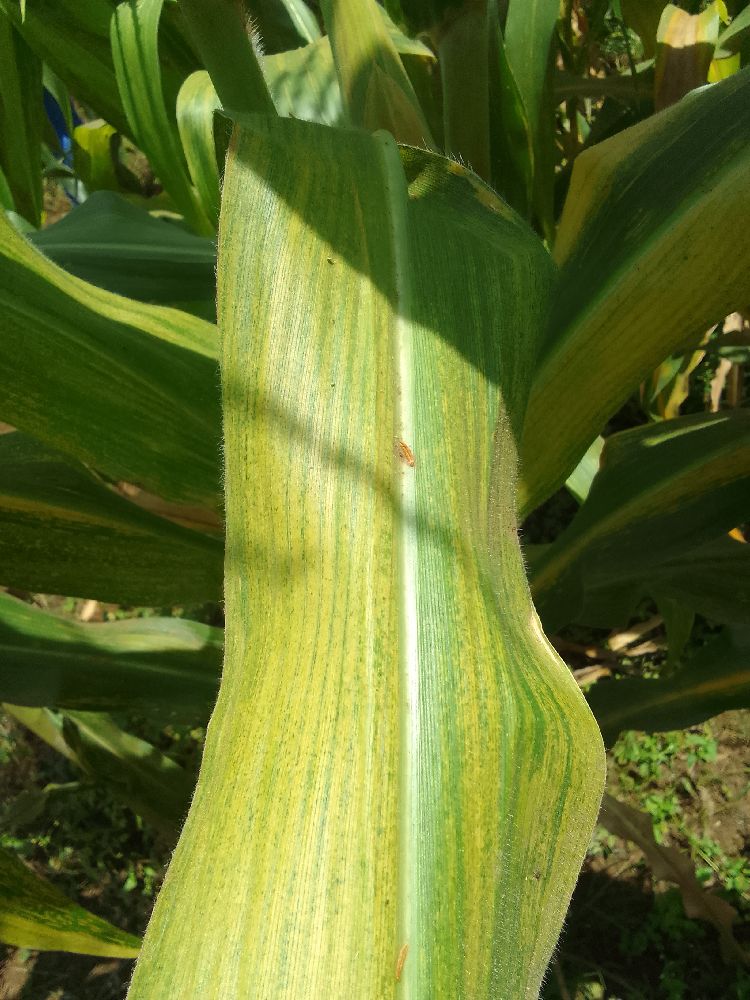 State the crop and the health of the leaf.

maize, maize lethal necrosis
